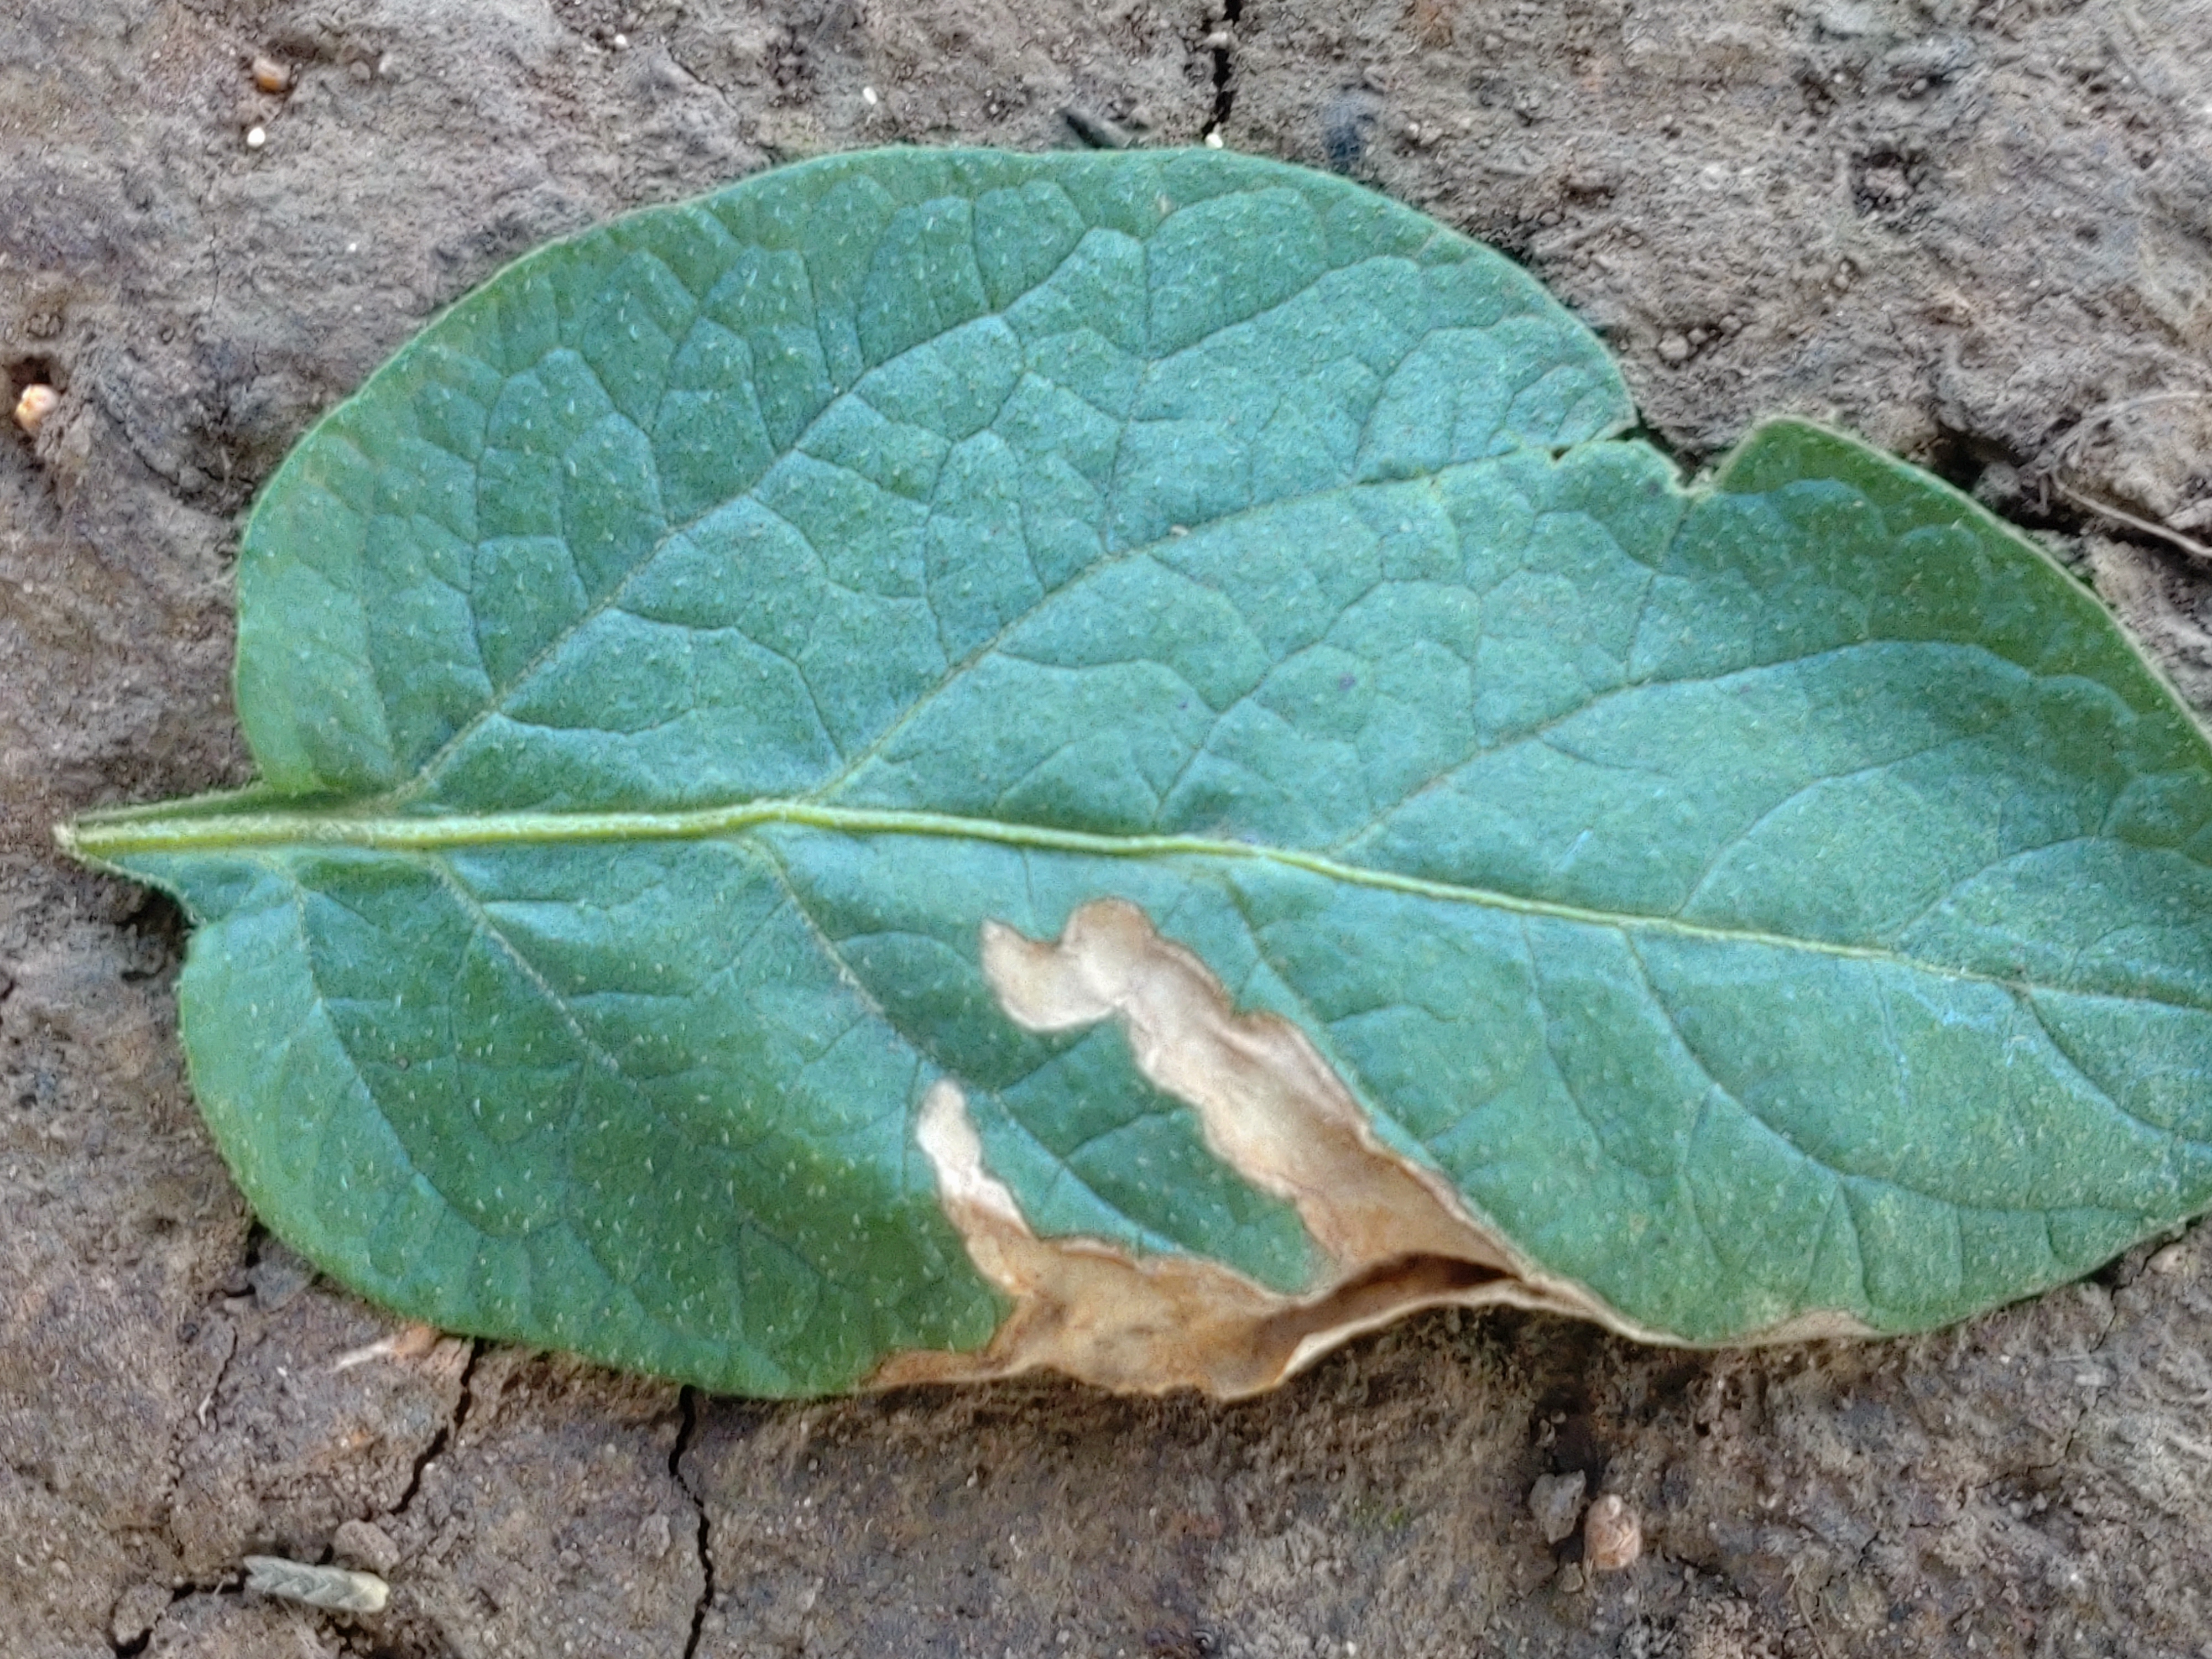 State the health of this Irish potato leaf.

early blight
